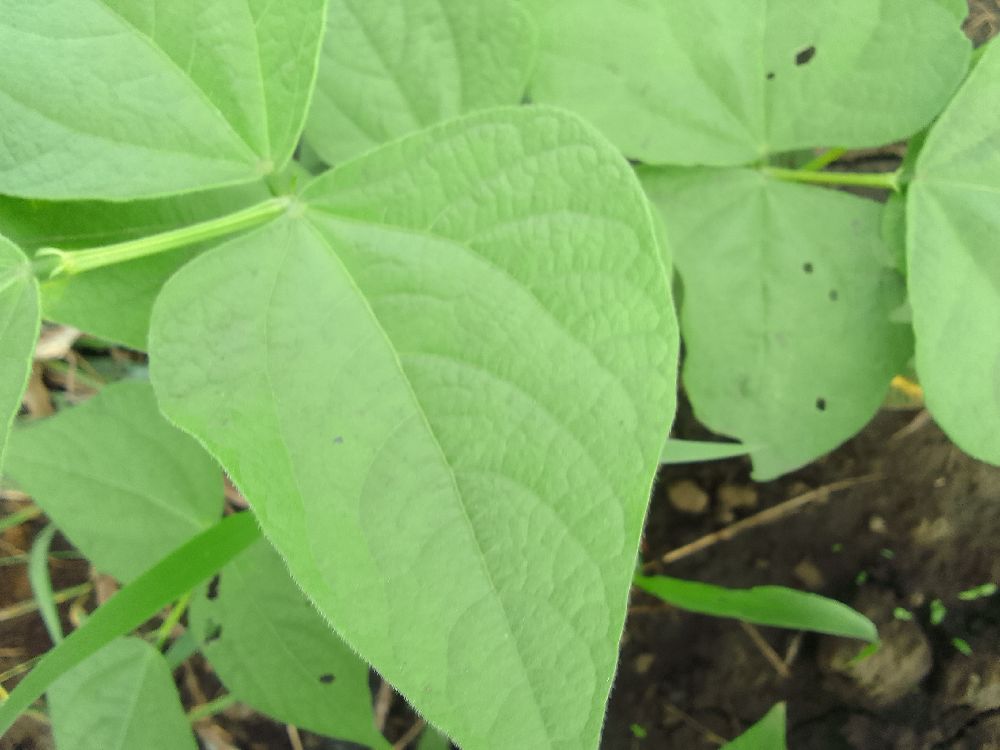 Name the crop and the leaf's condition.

common bean, healthy
